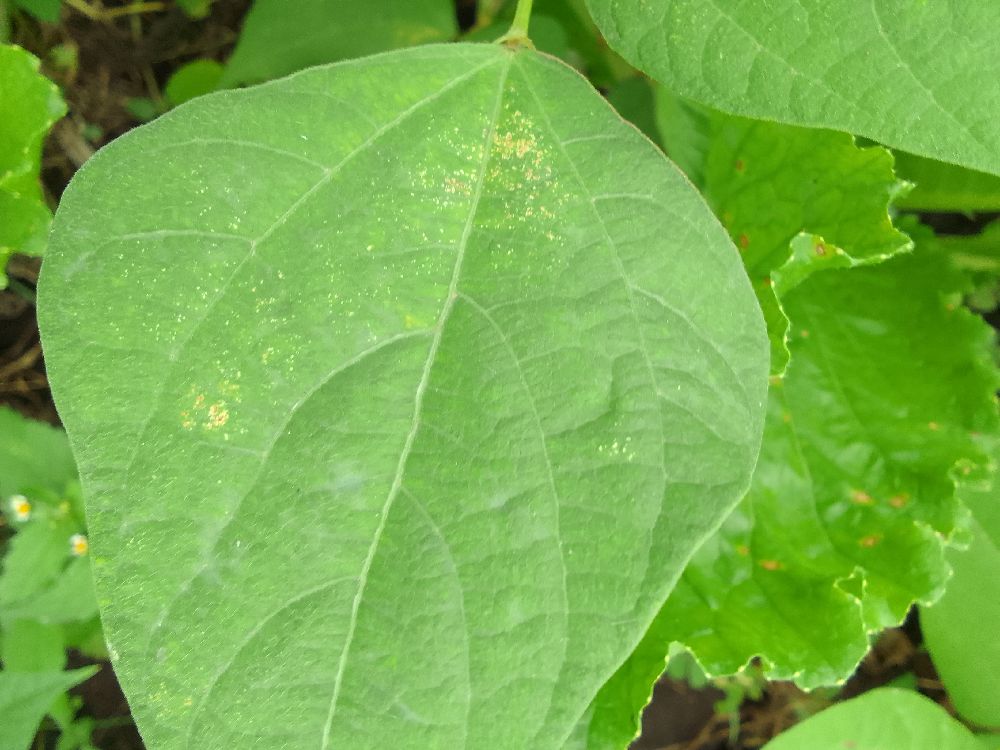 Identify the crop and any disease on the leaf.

common bean, healthy
